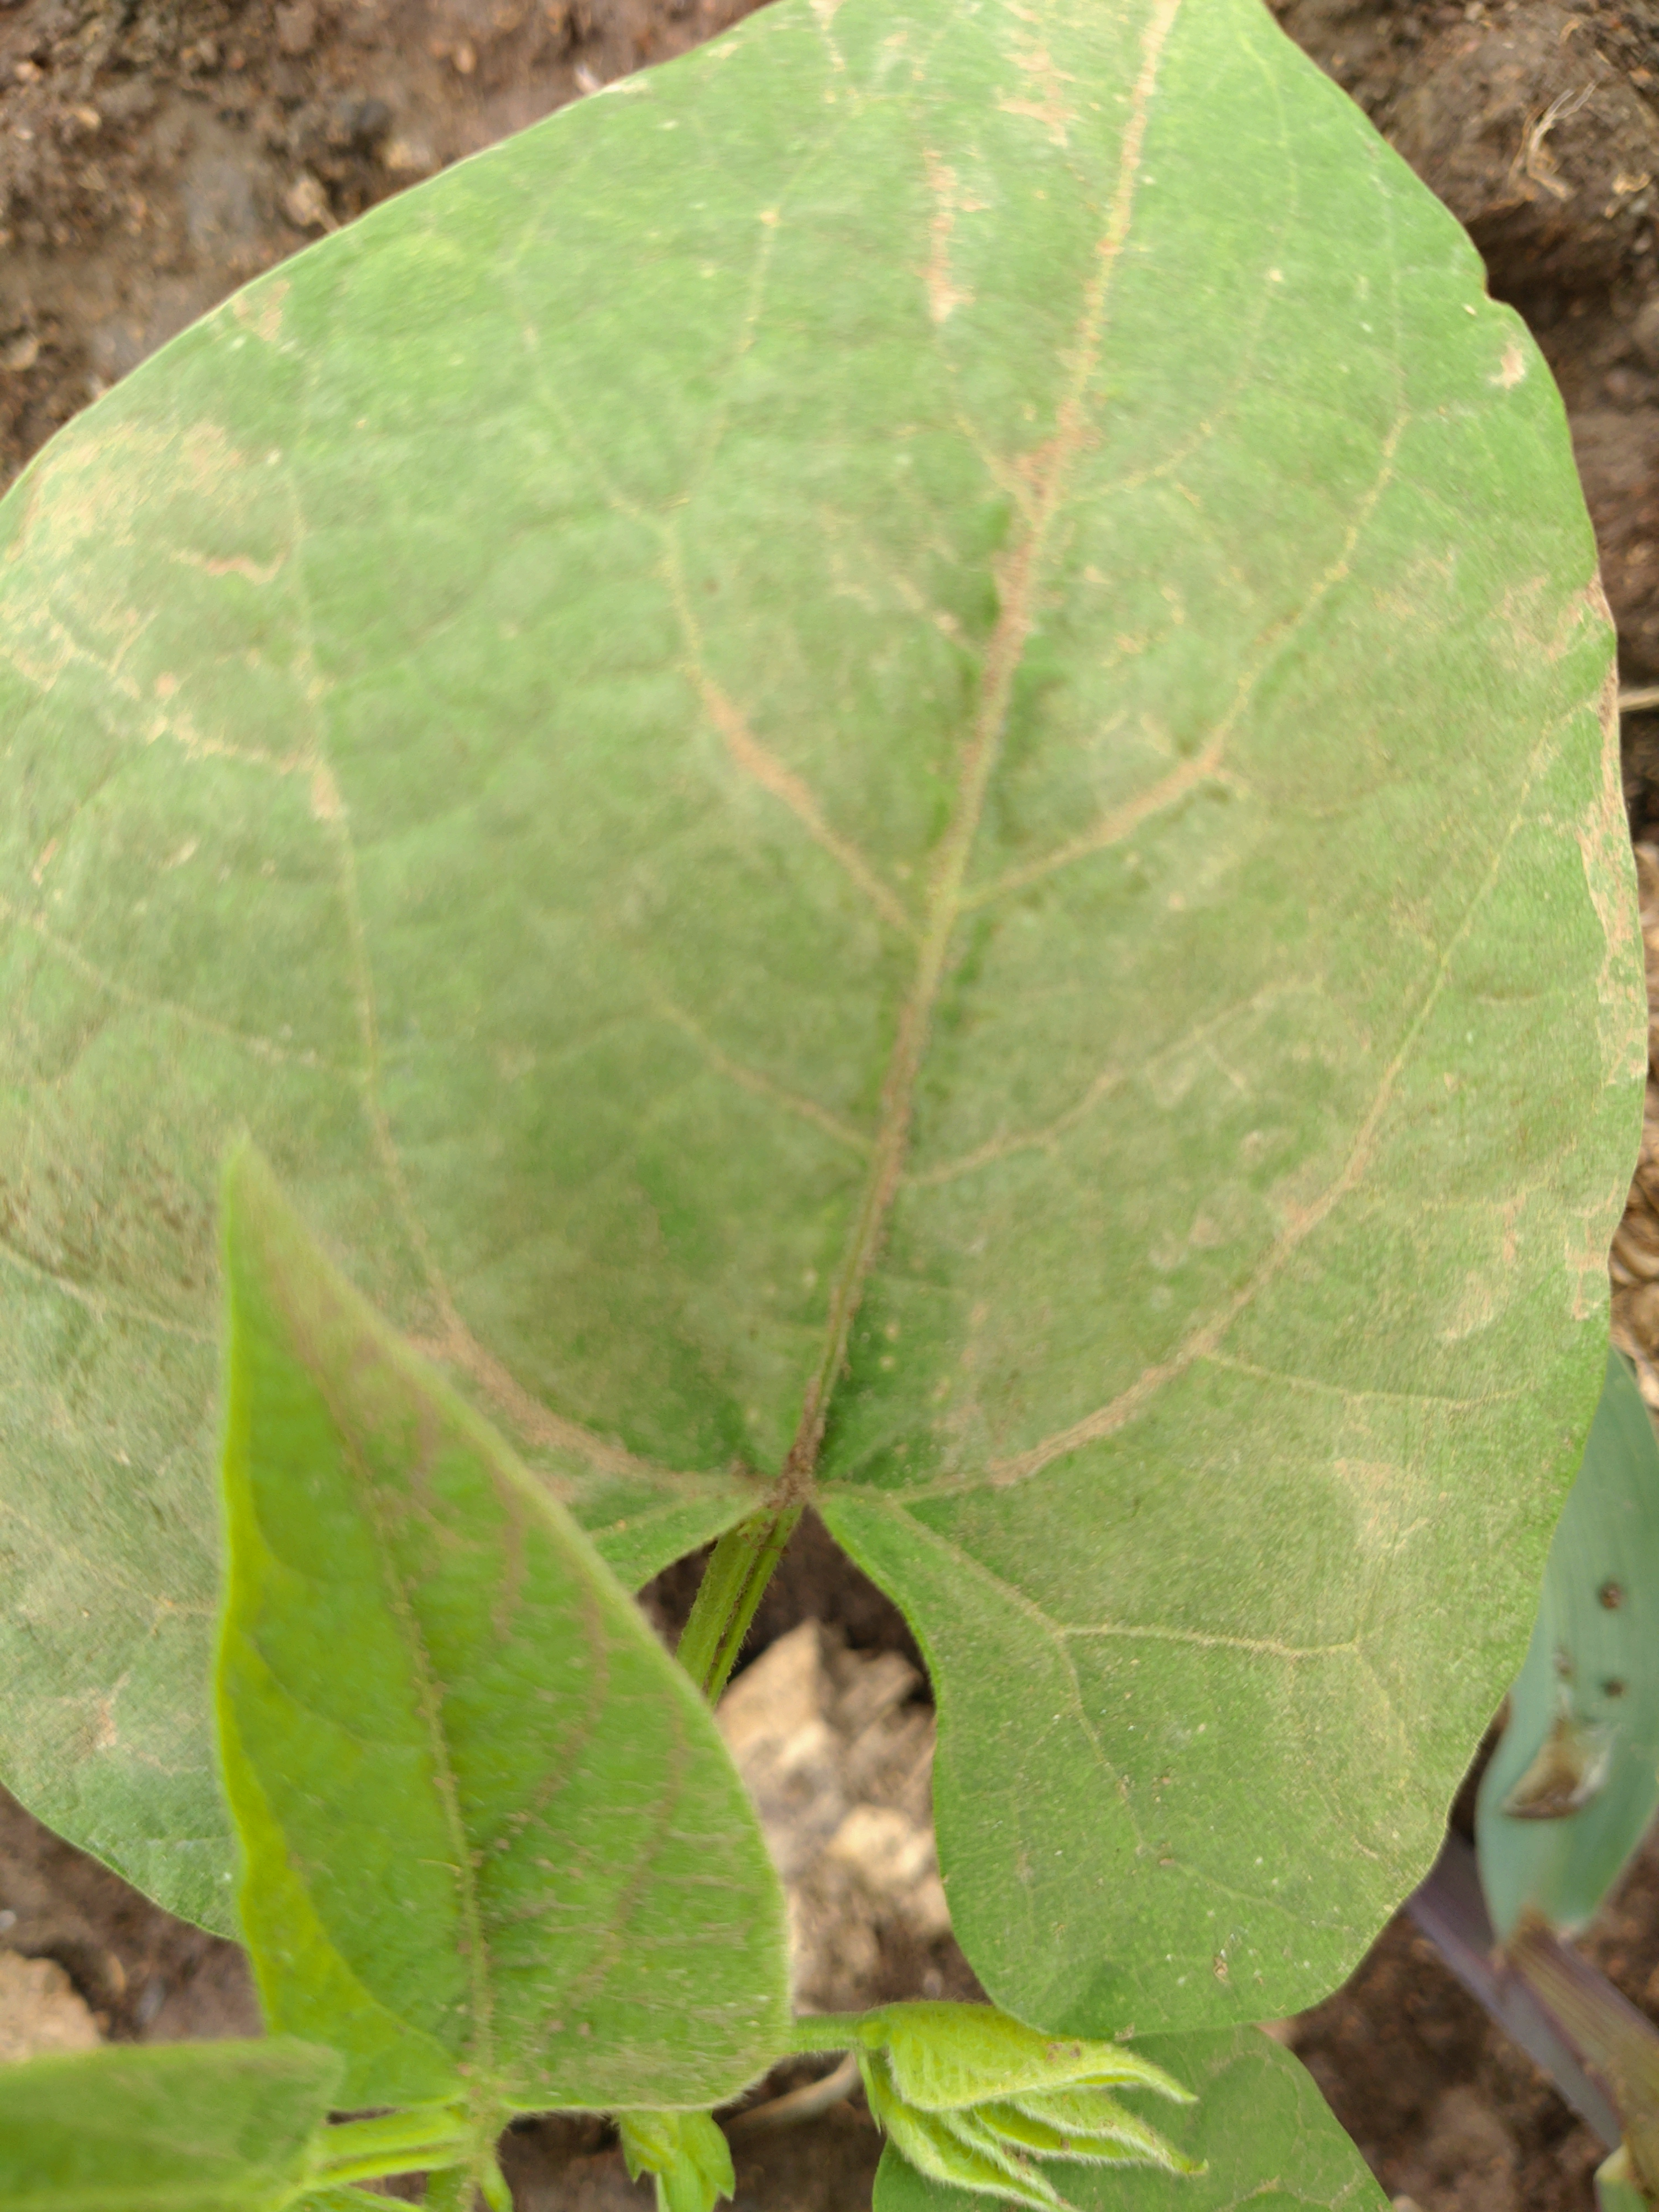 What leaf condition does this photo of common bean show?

healthy
